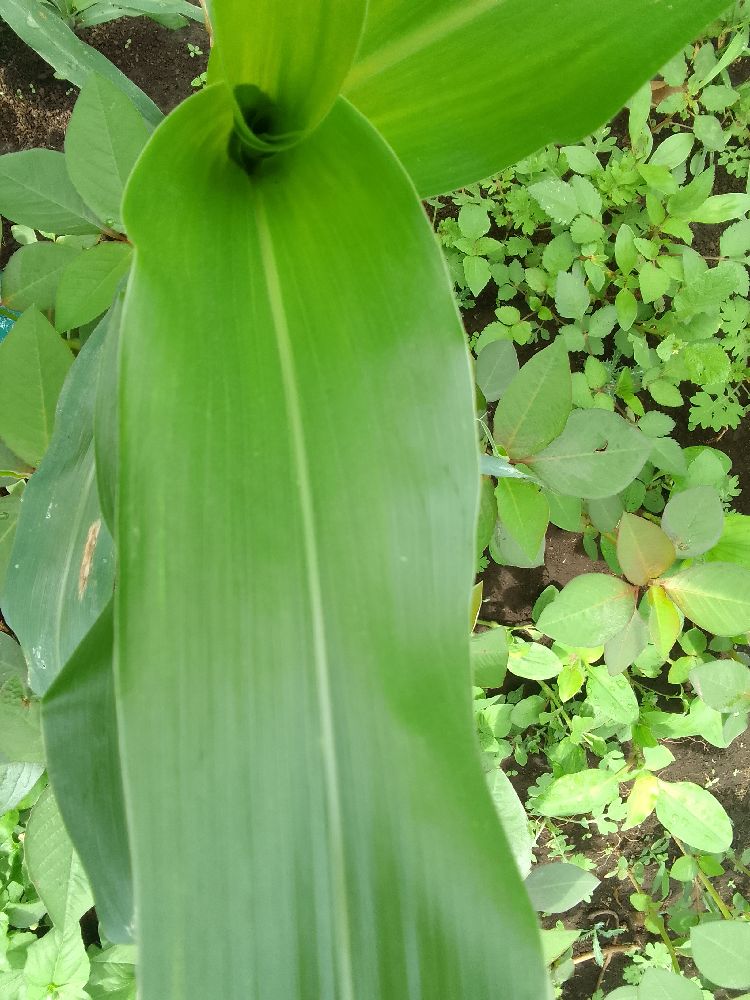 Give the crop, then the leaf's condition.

maize, healthy
